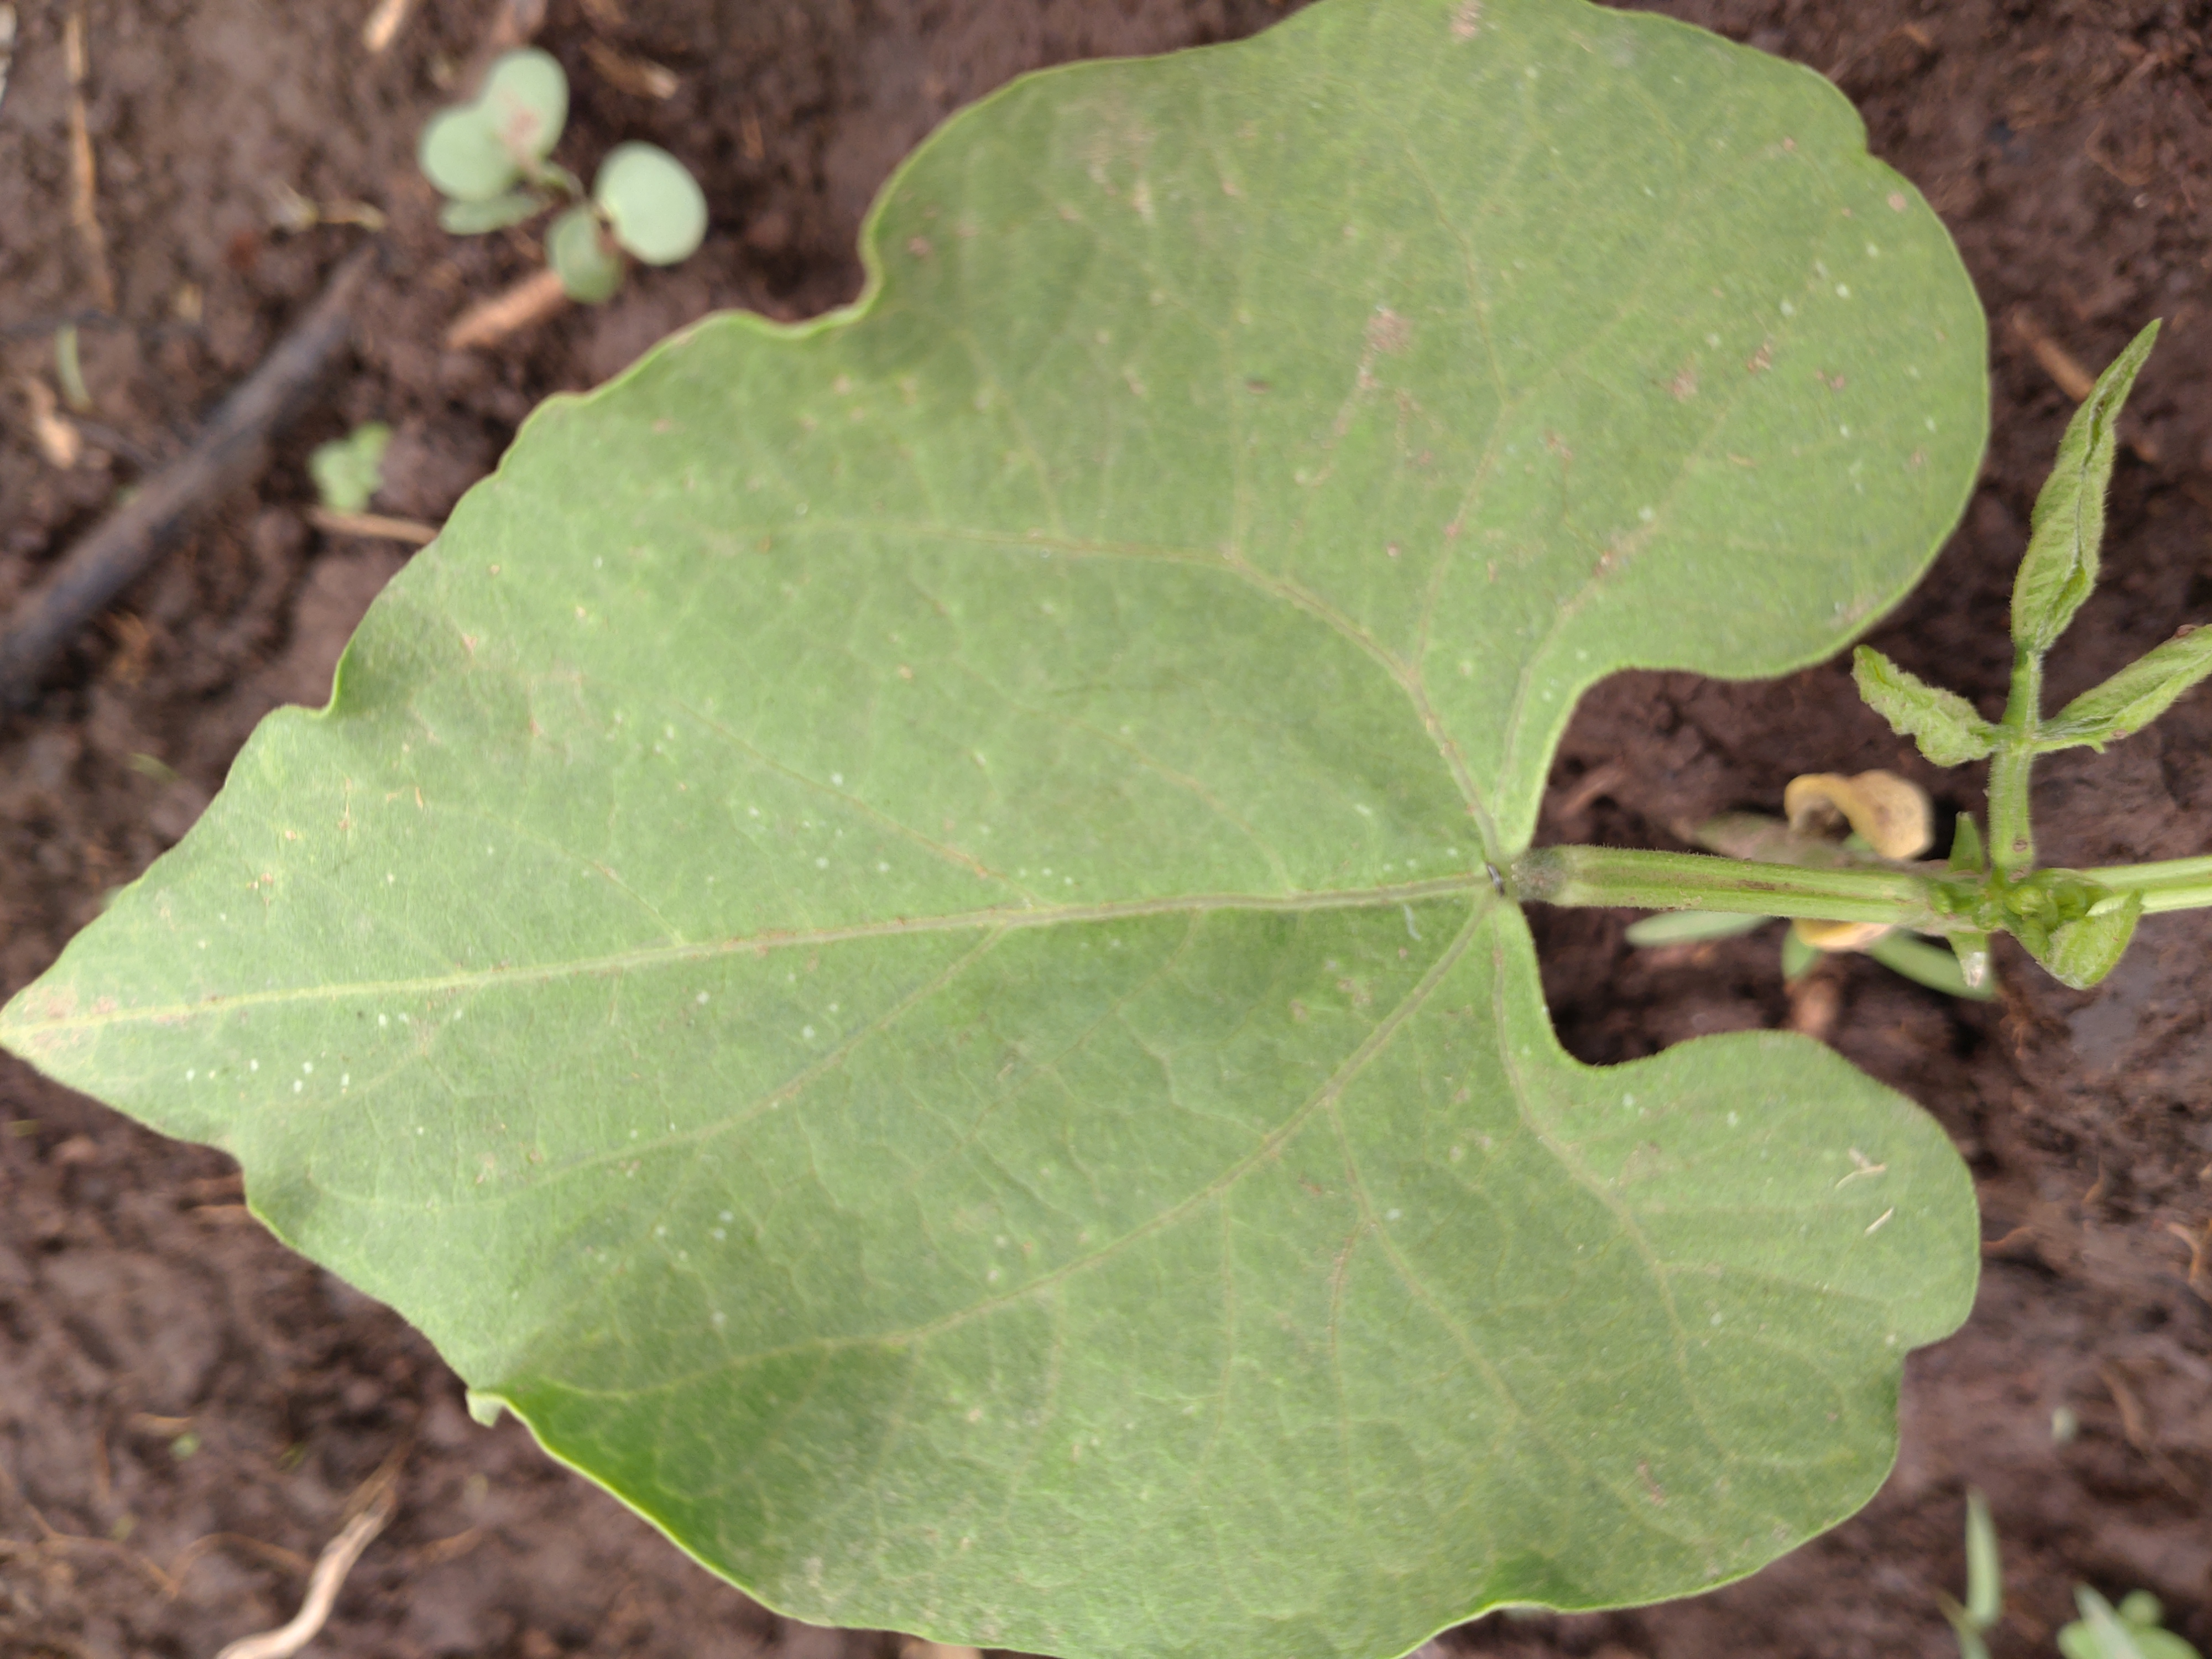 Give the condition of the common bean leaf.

healthy
